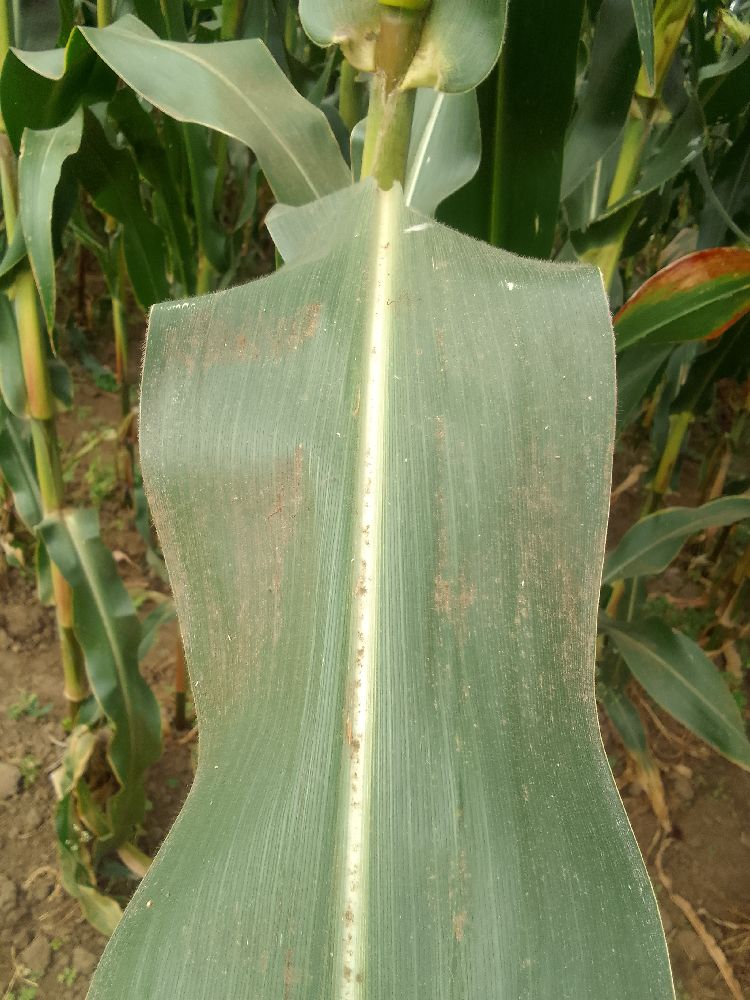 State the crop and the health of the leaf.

maize, healthy
